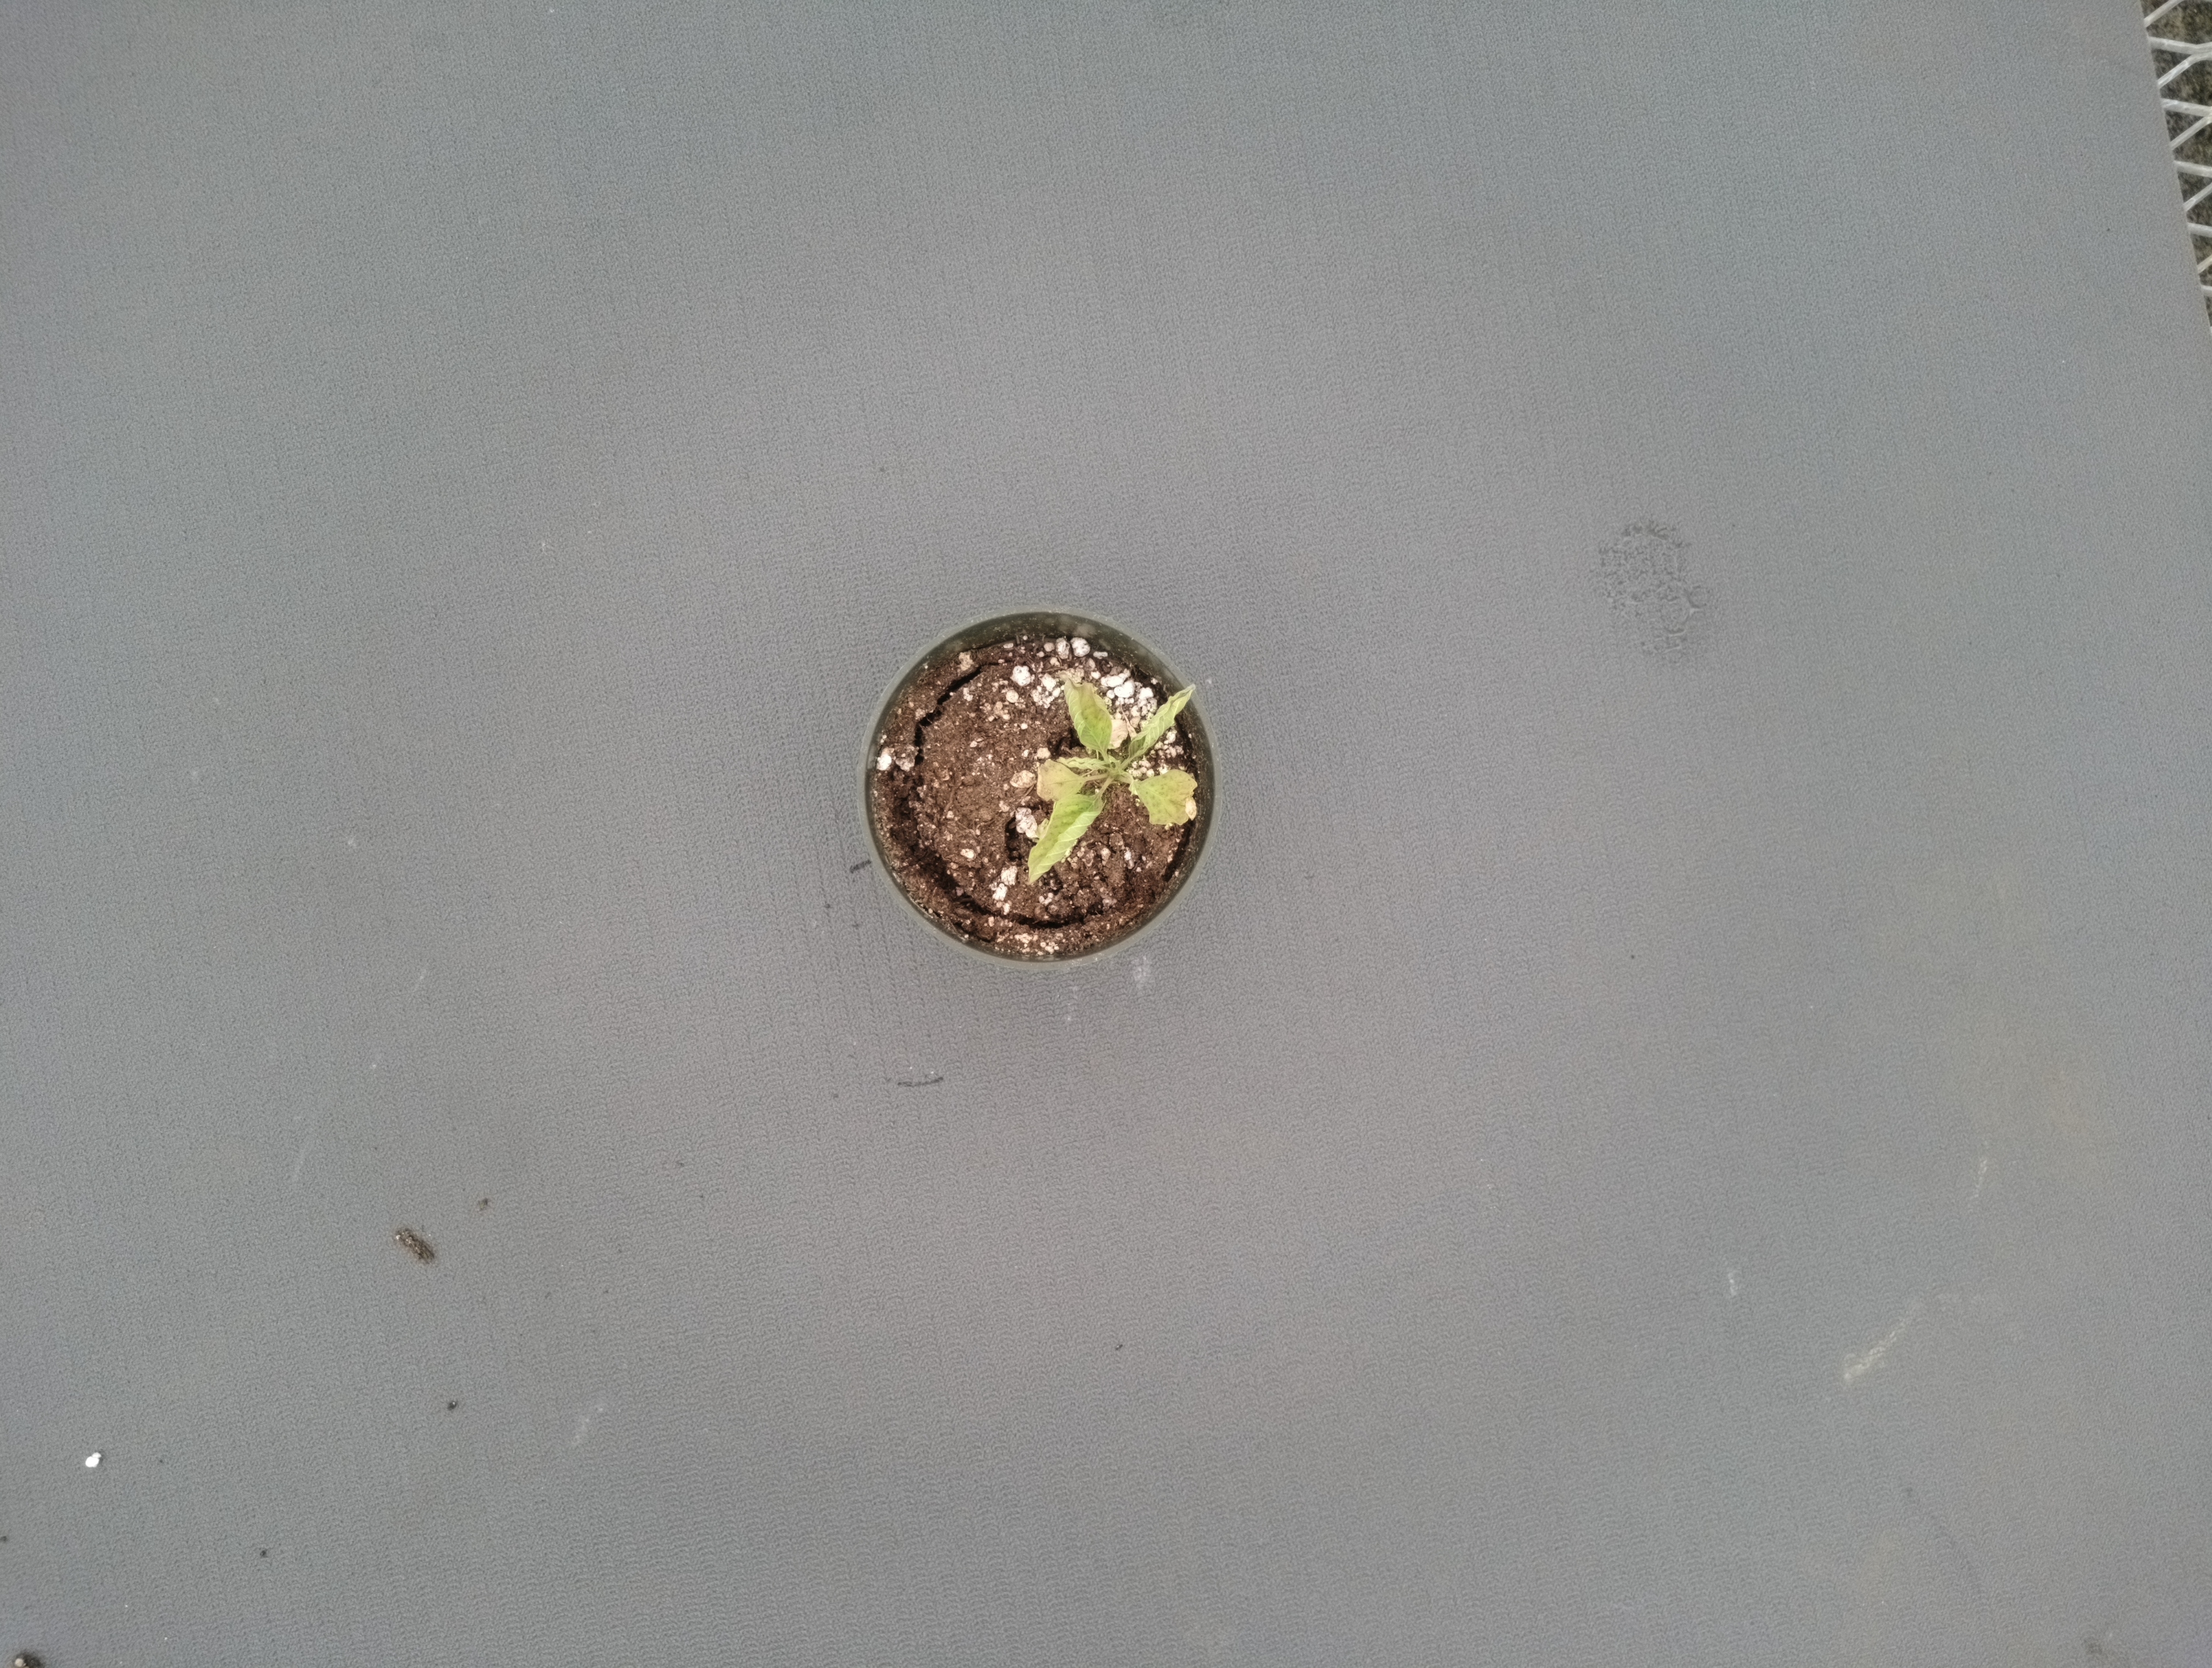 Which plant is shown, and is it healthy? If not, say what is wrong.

waterhemp, chlorosis necrosis
